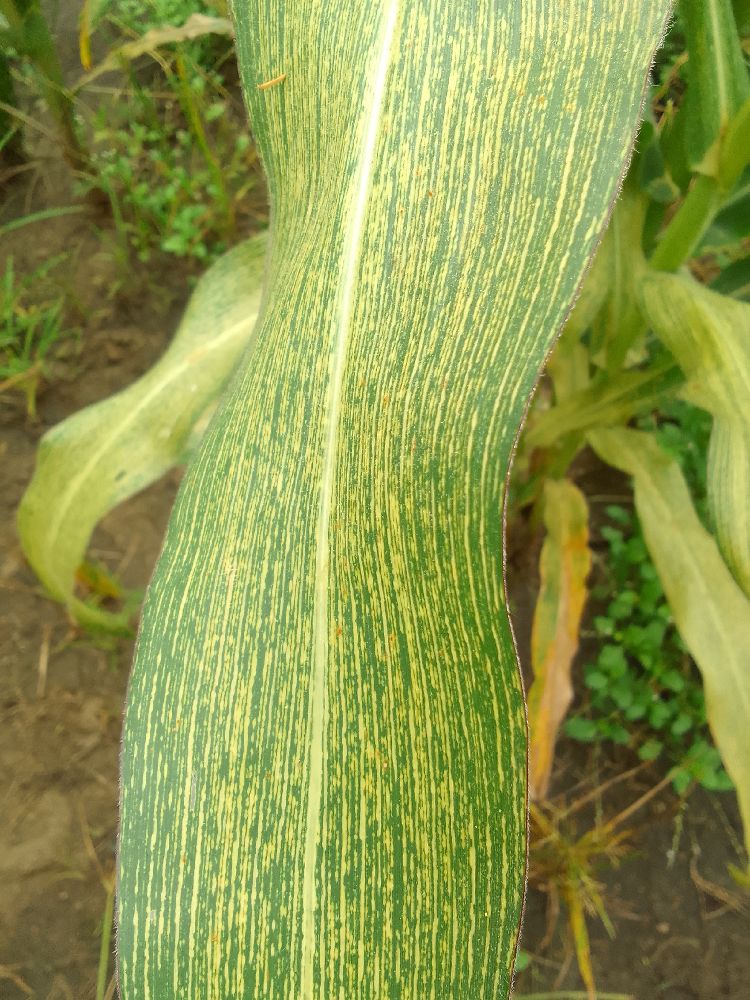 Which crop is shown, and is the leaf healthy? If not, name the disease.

maize, maize streak virus
